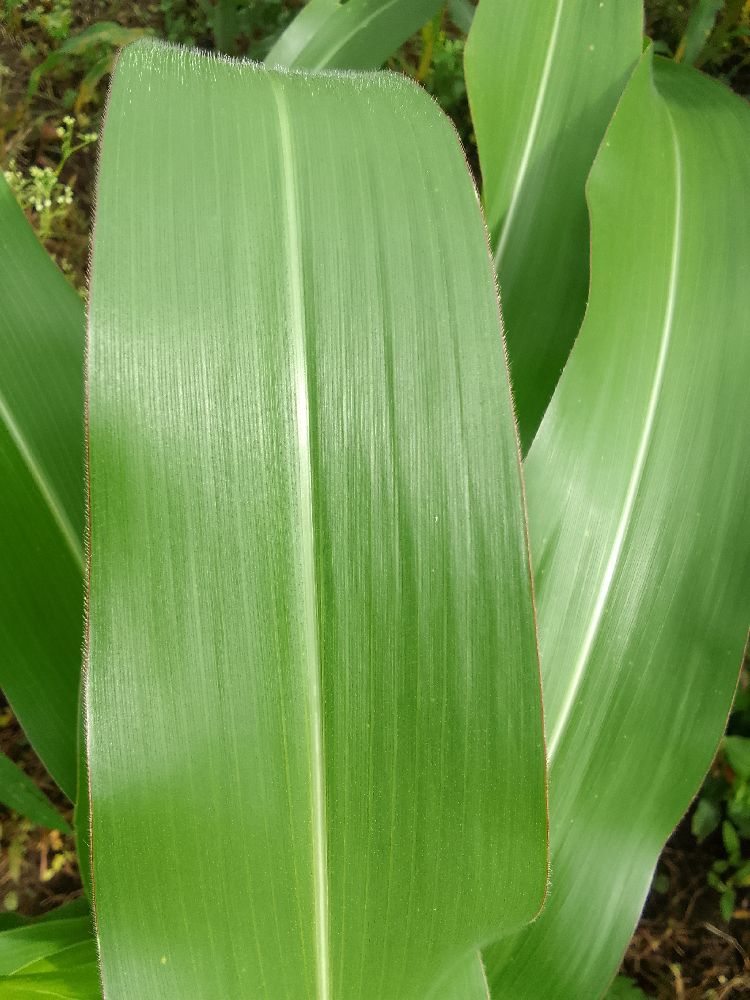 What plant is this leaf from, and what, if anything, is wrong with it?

maize, healthy
